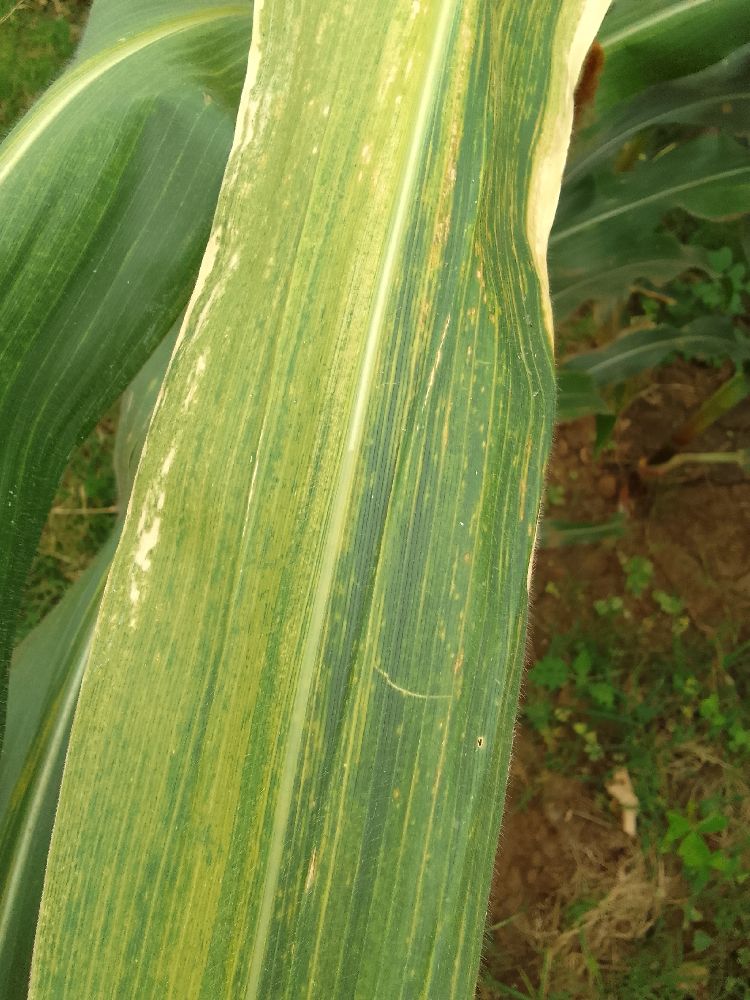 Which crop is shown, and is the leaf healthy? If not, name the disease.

maize, maize lethal necrosis
